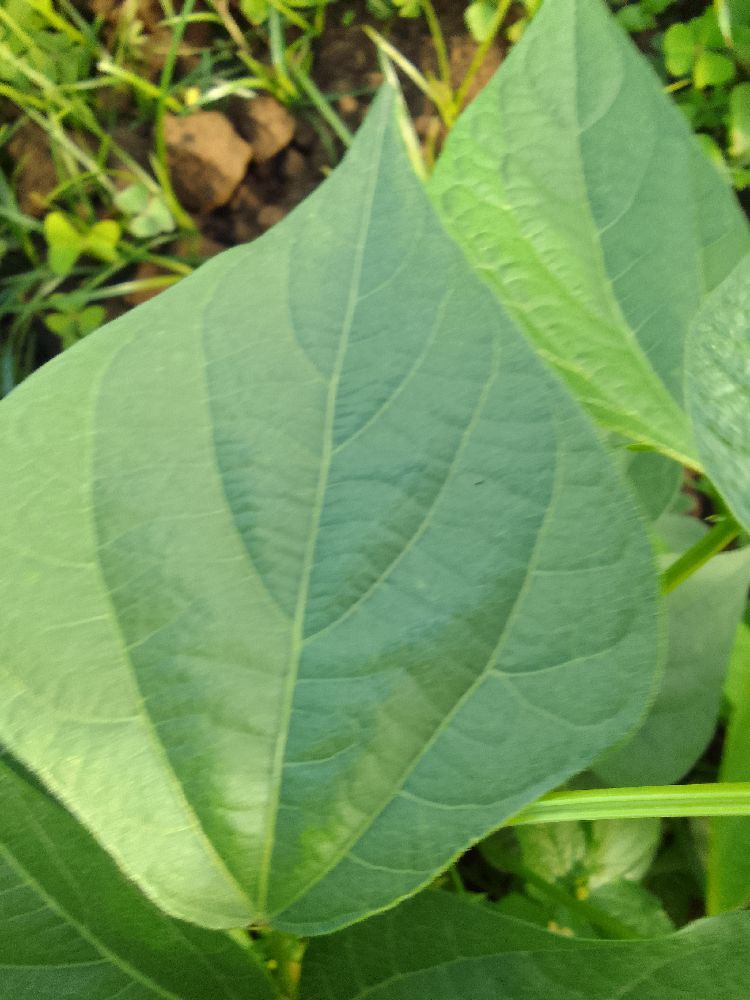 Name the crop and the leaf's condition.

common bean, healthy
